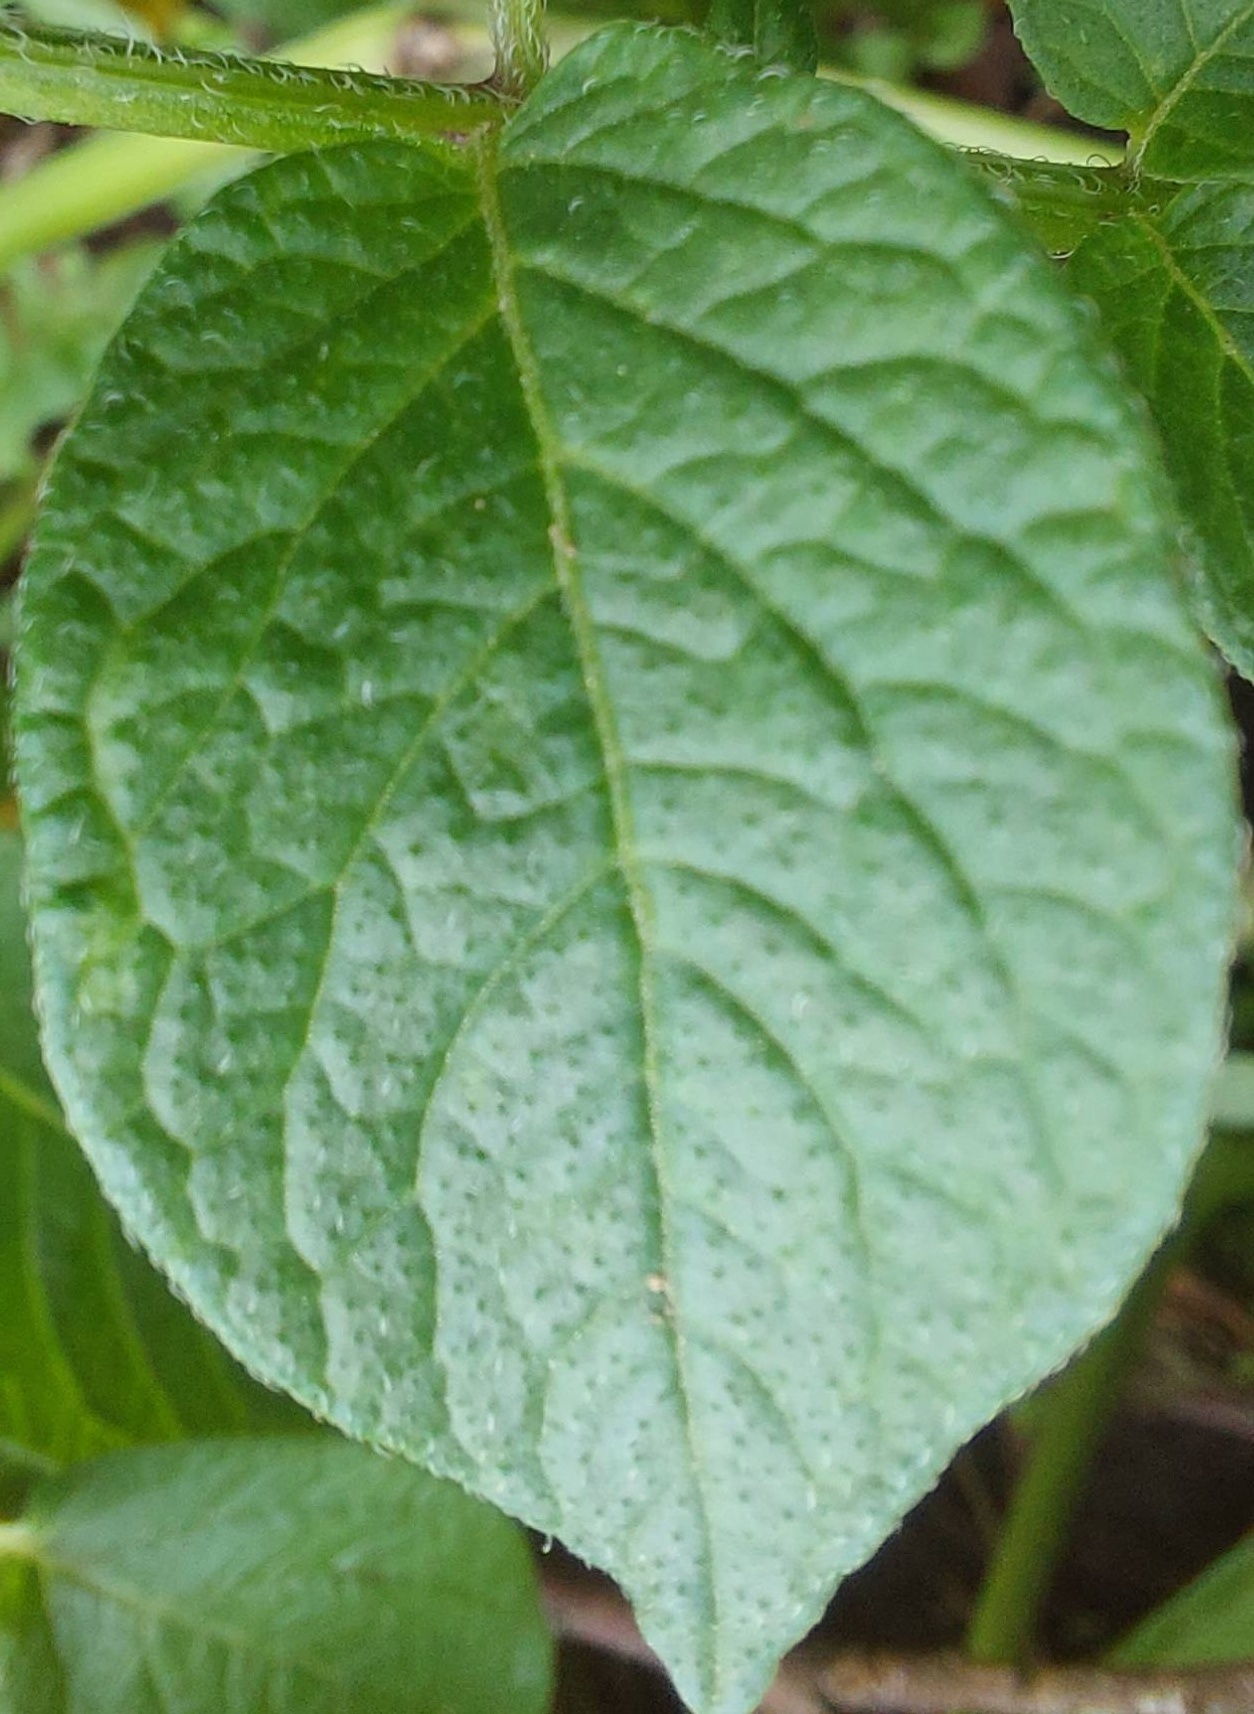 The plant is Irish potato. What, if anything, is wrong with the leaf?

healthy
